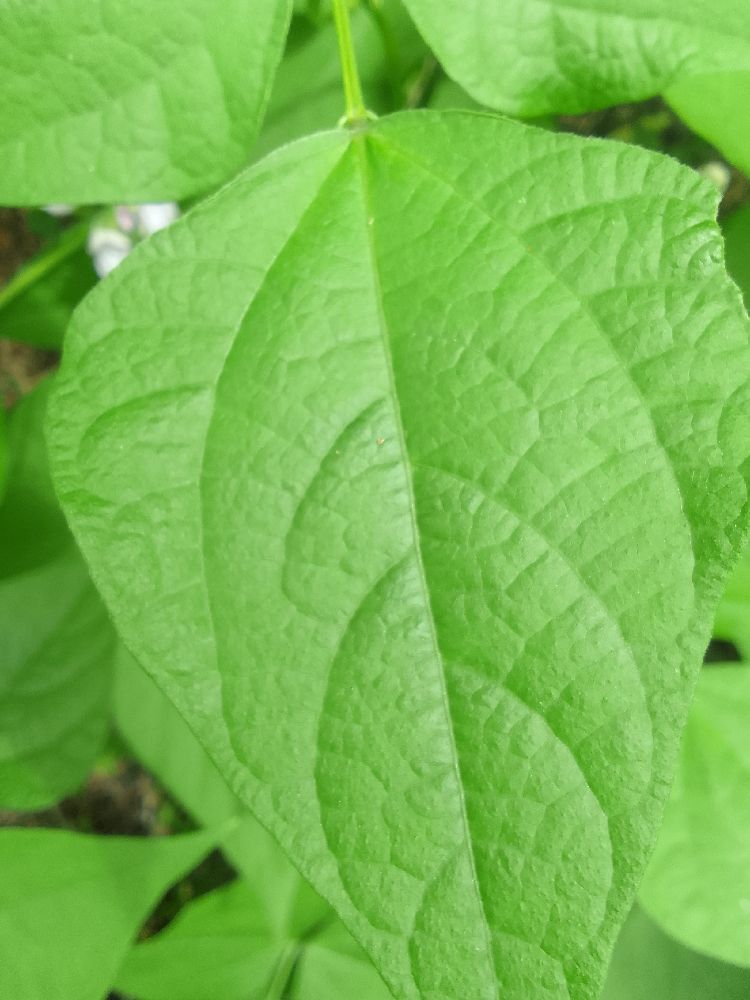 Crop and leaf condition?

common bean, healthy
